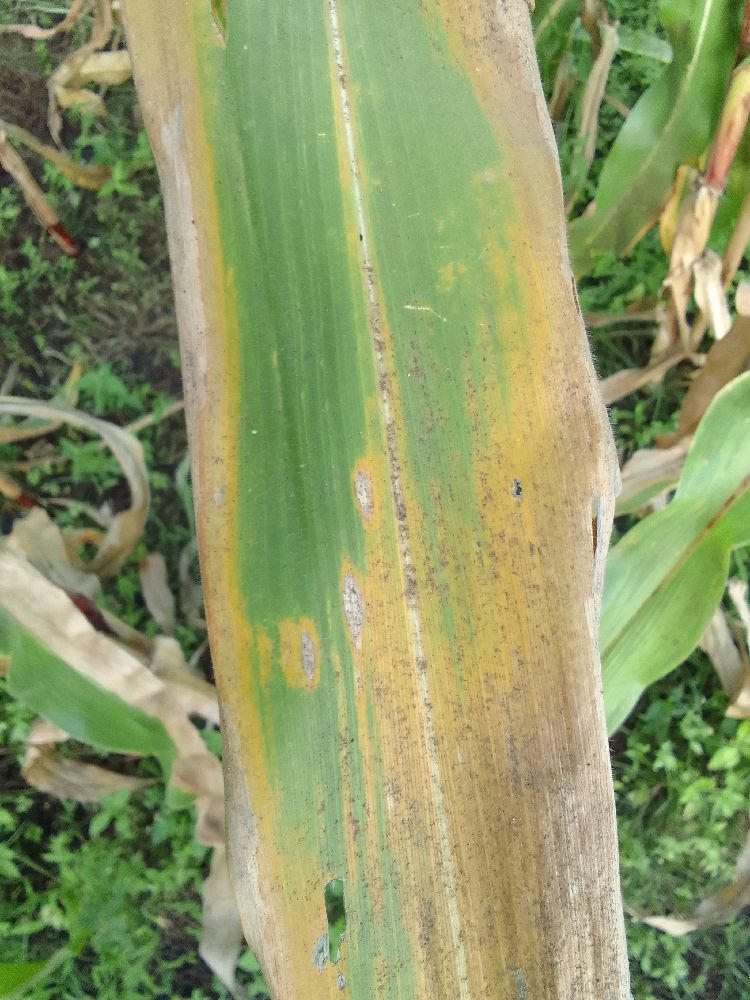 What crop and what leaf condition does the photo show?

maize, maize lethal necrosis
